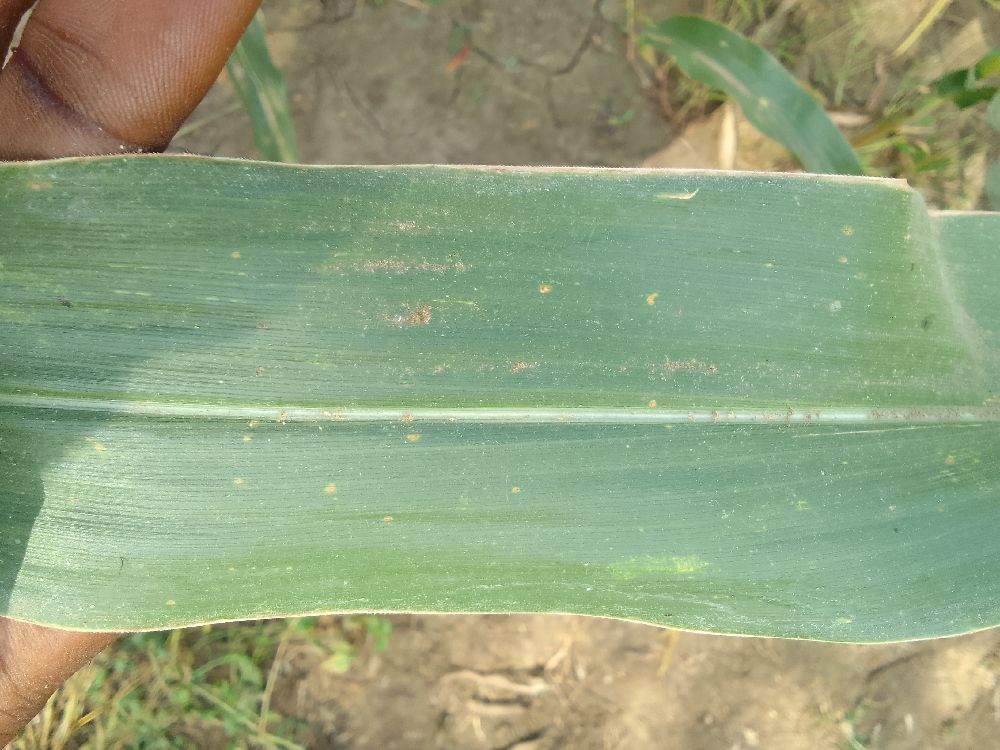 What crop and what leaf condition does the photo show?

maize, healthy
